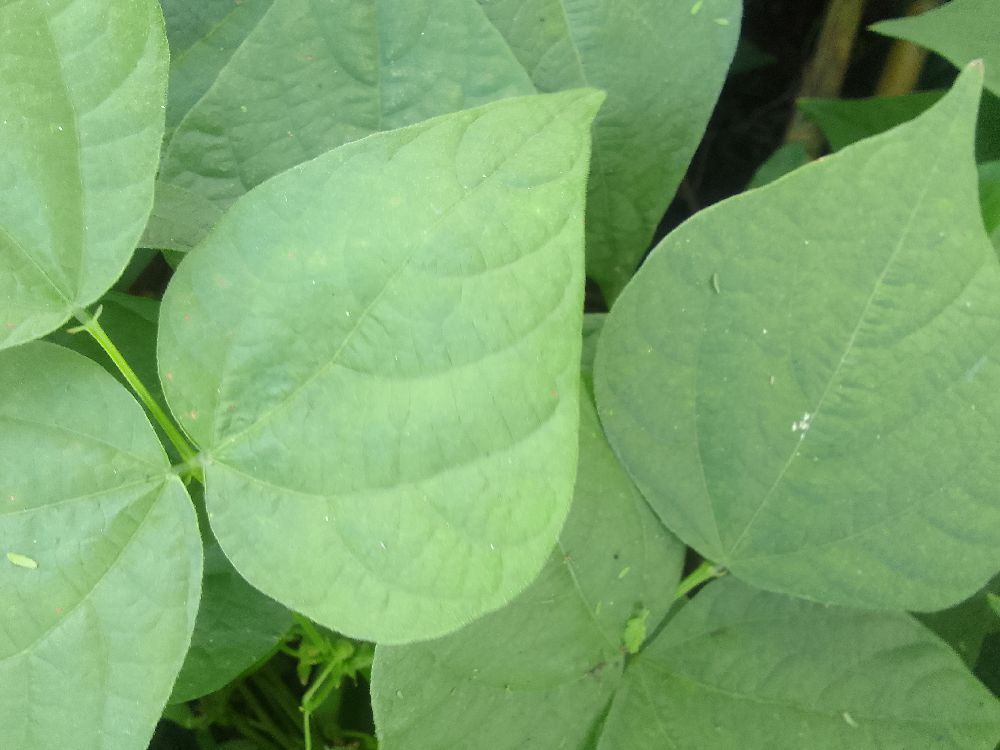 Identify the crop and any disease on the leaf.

common bean, healthy
